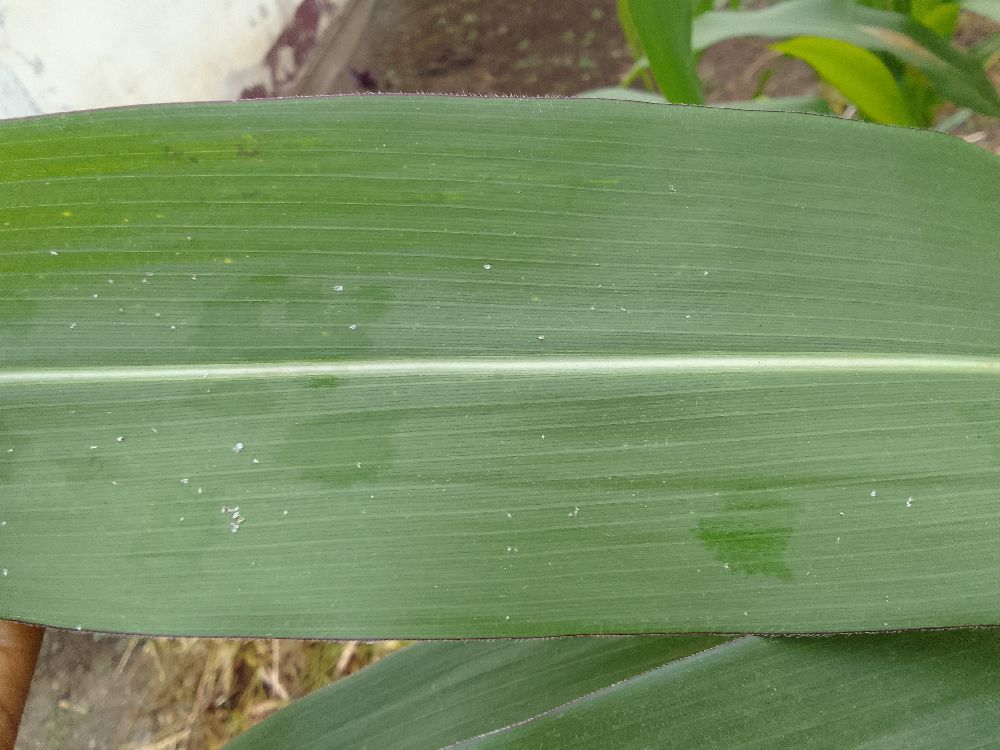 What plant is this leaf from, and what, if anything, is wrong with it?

maize, healthy
